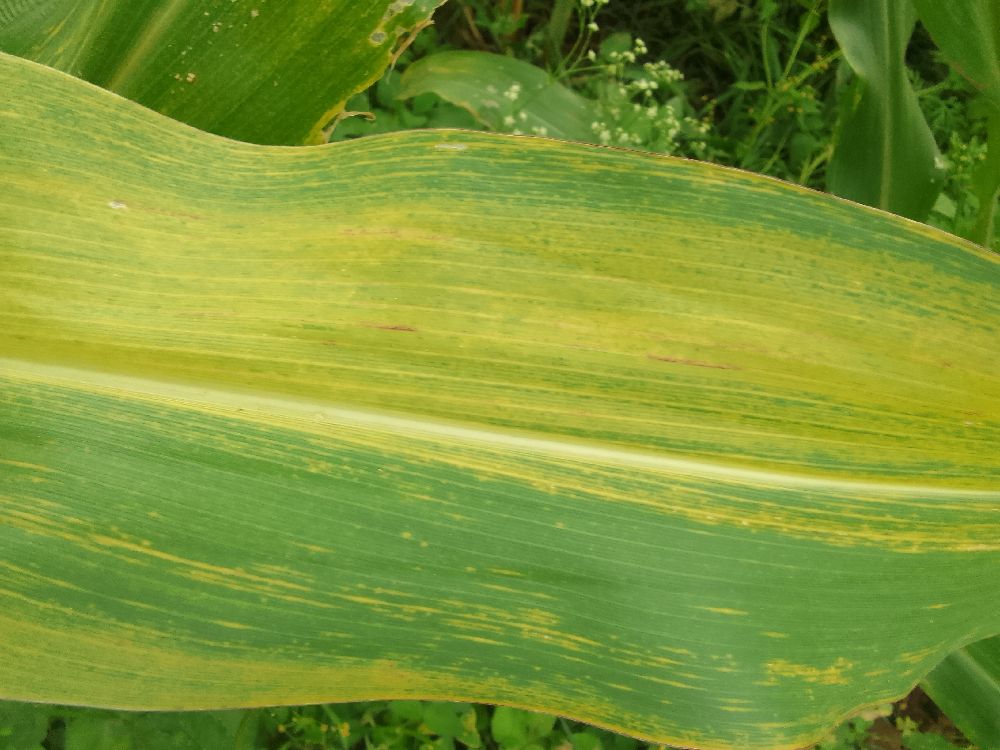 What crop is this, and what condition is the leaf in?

maize, maize lethal necrosis
